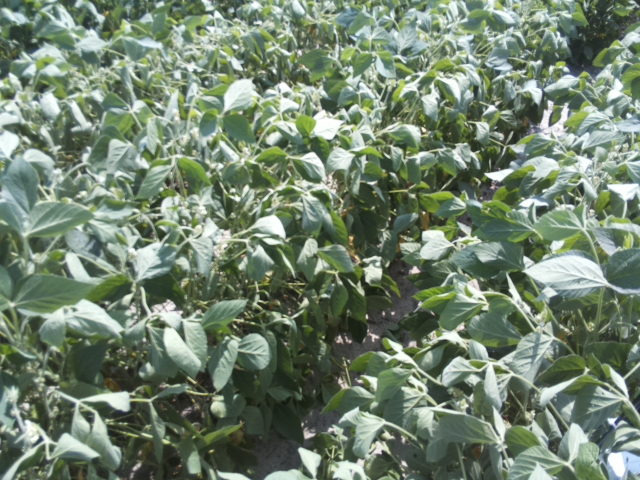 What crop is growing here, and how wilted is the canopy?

soybean, moderate turgor loss in upper canopy
